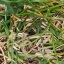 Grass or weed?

grass
